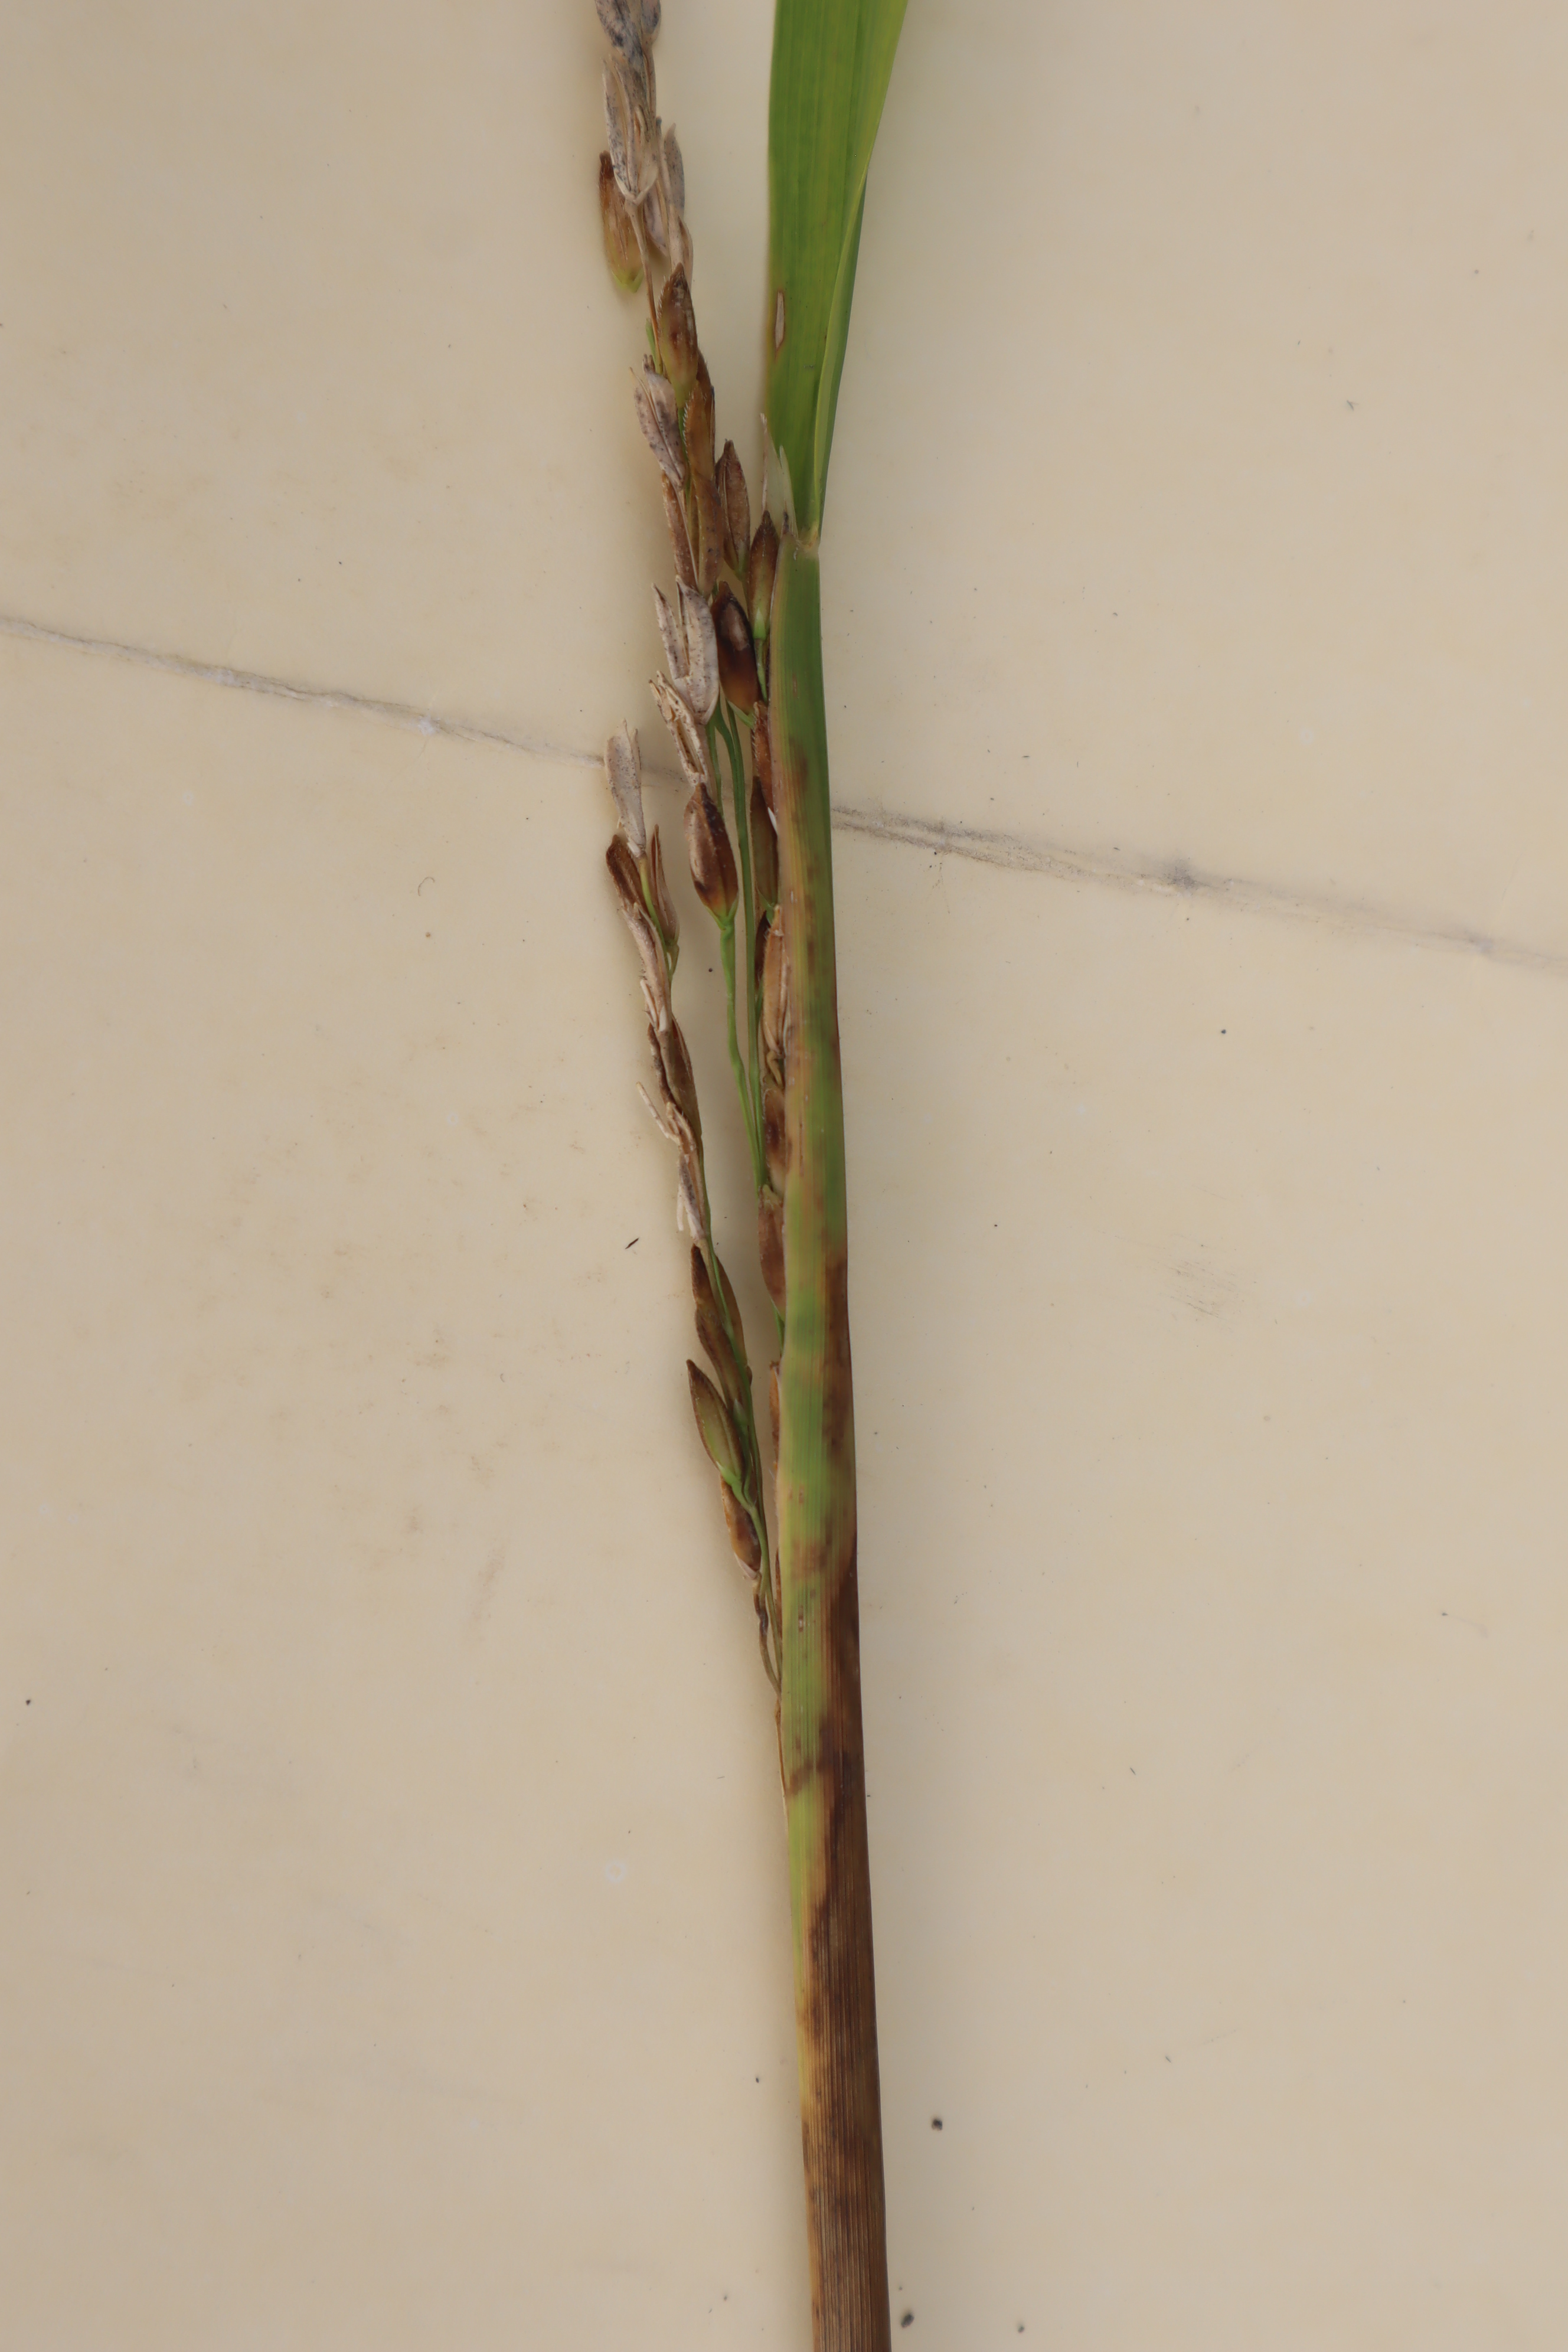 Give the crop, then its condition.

rice, sarocladium oryzae
